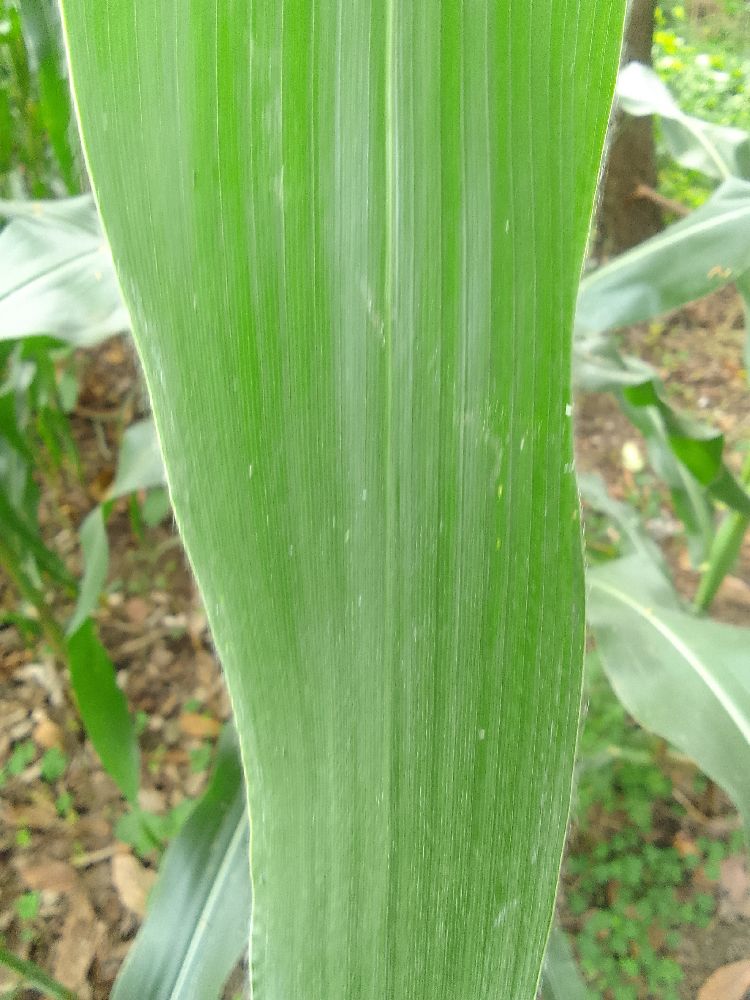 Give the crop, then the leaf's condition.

maize, healthy
